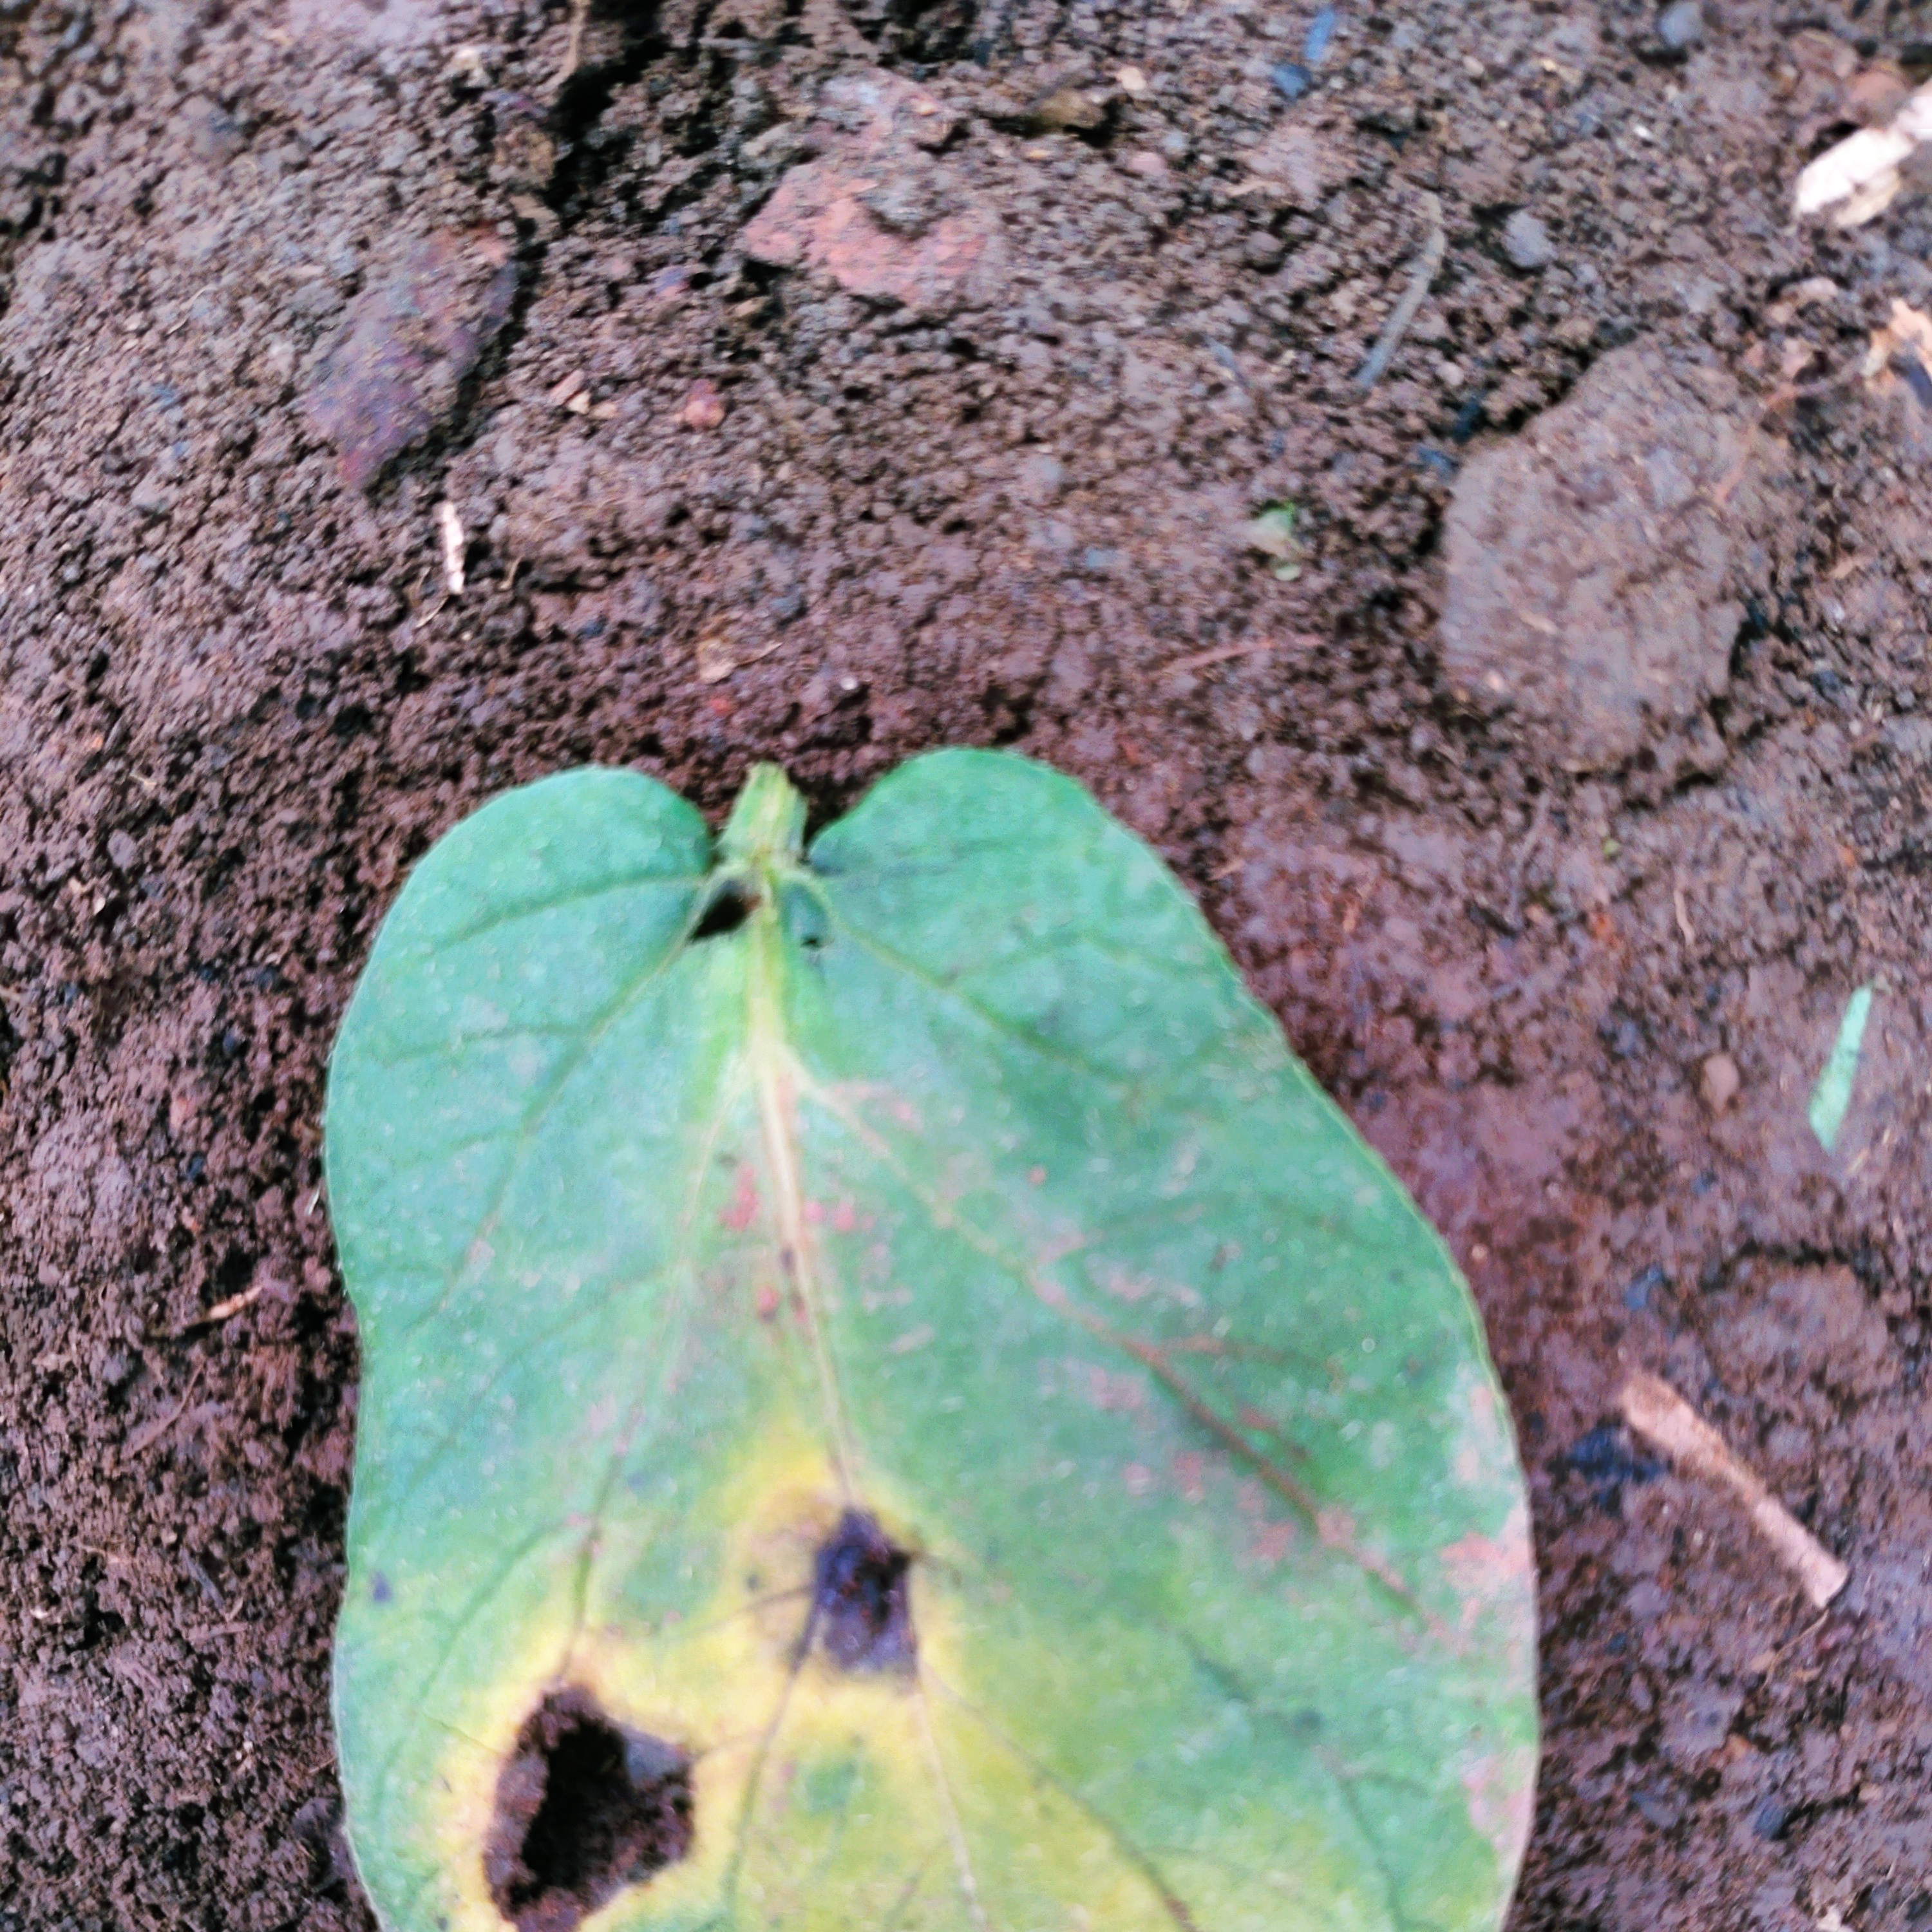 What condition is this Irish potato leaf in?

late blight
